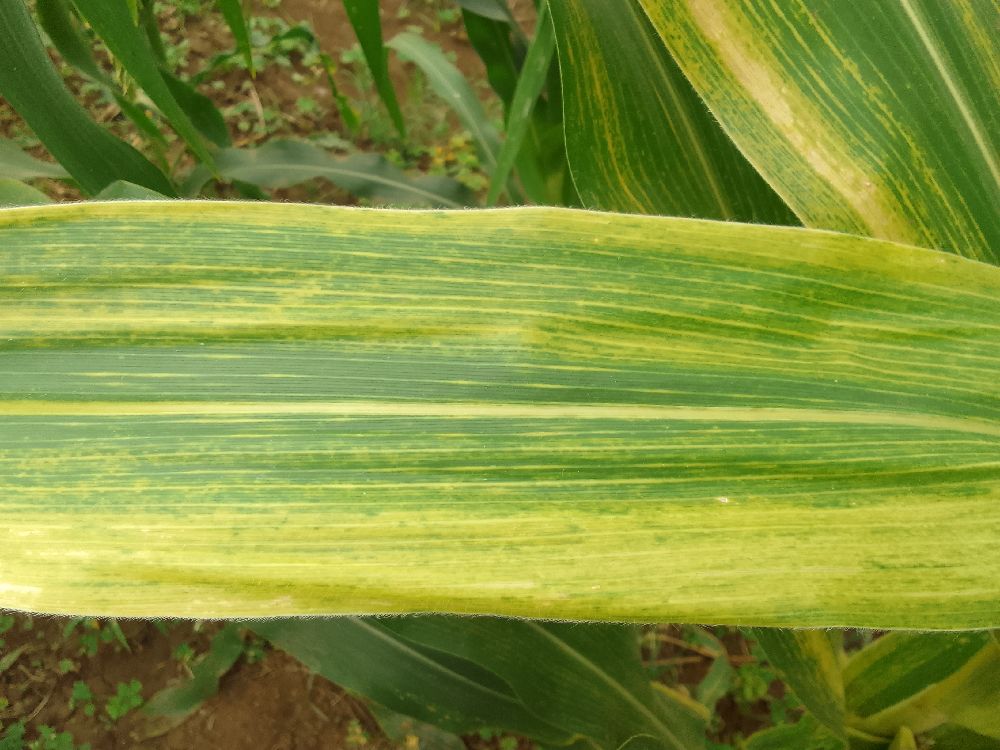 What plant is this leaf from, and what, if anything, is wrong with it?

maize, maize lethal necrosis
